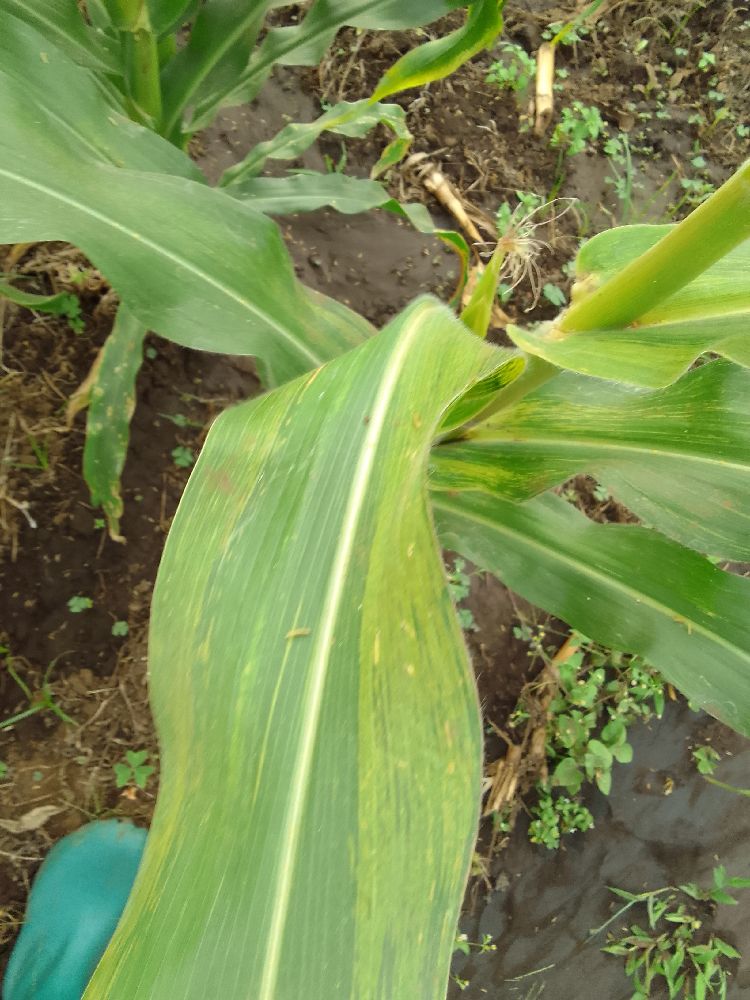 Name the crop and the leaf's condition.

maize, maize lethal necrosis
